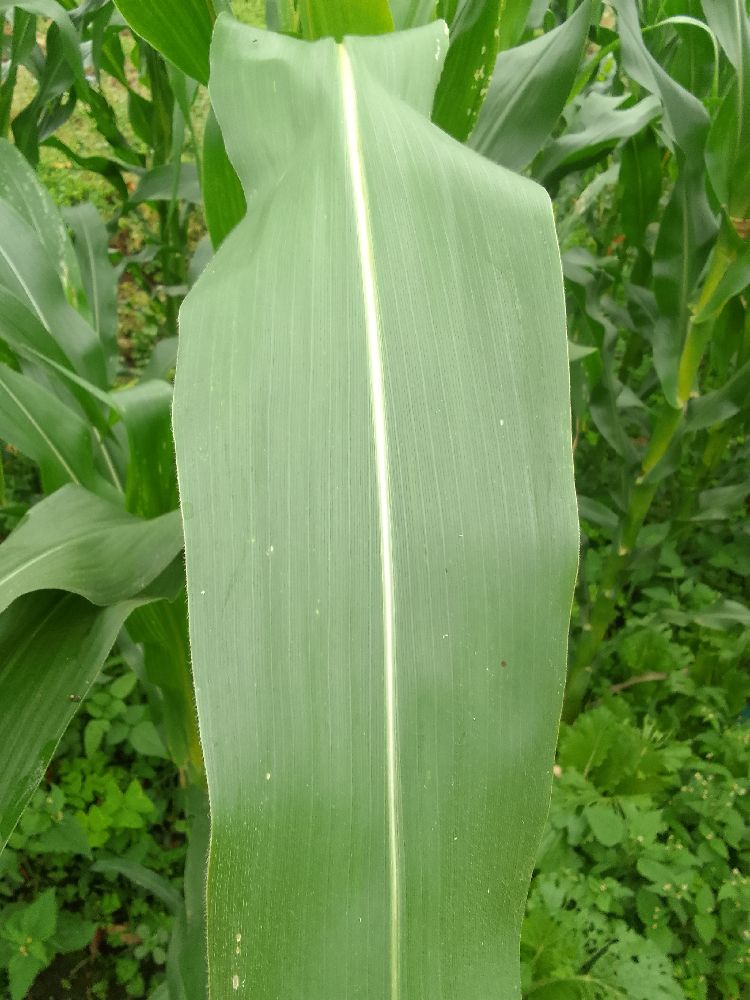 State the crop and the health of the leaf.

maize, healthy
